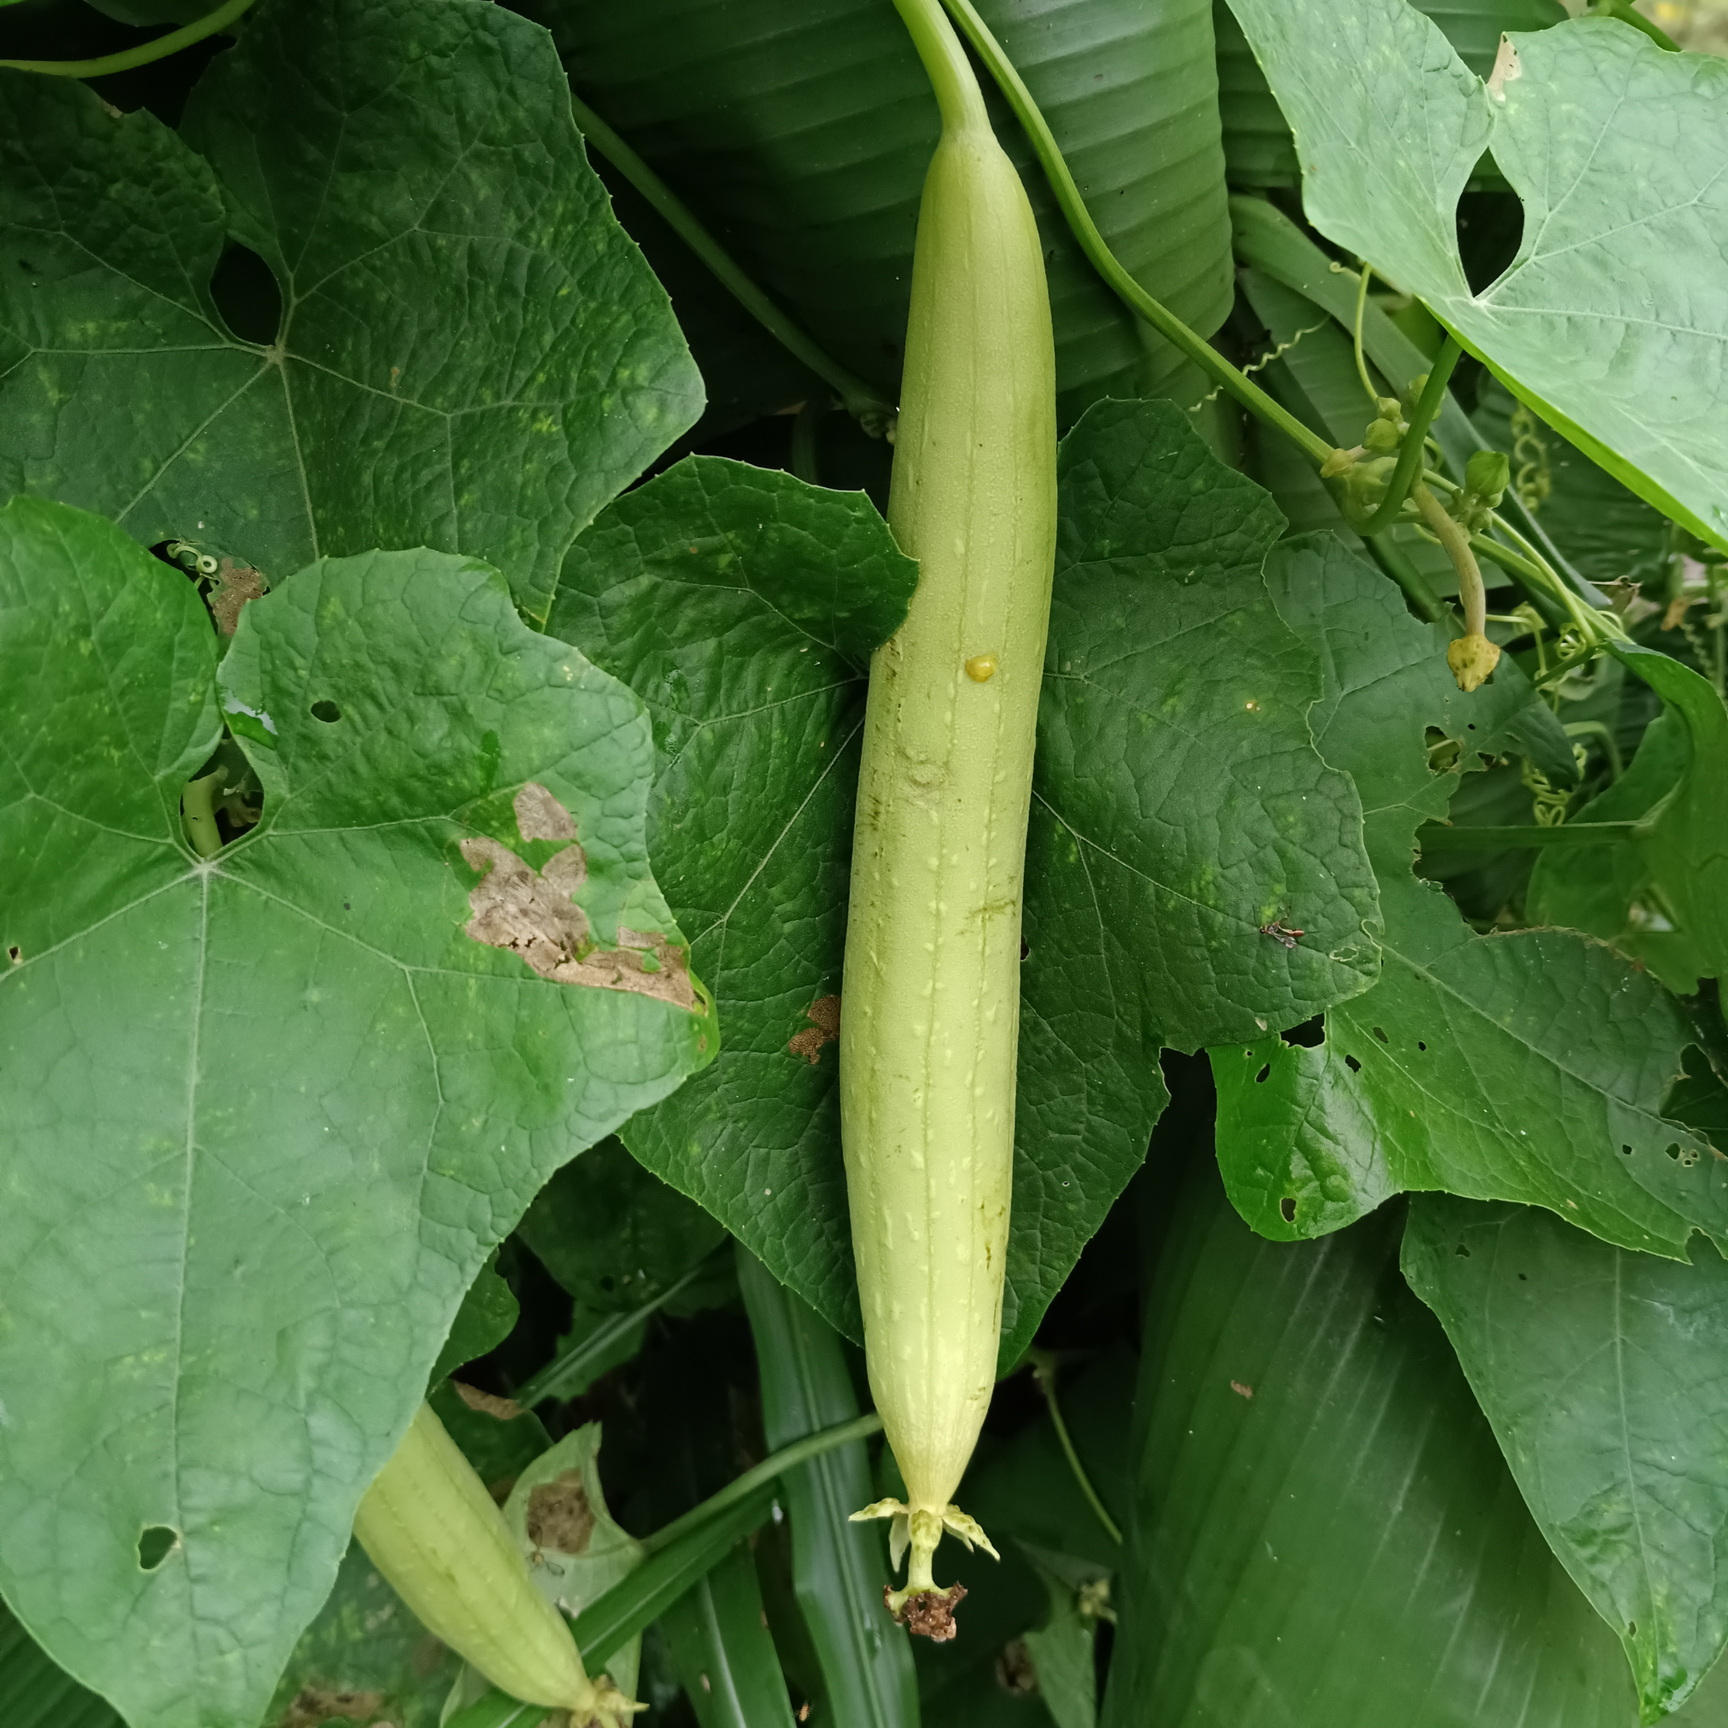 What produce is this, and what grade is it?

luffa, fresh
